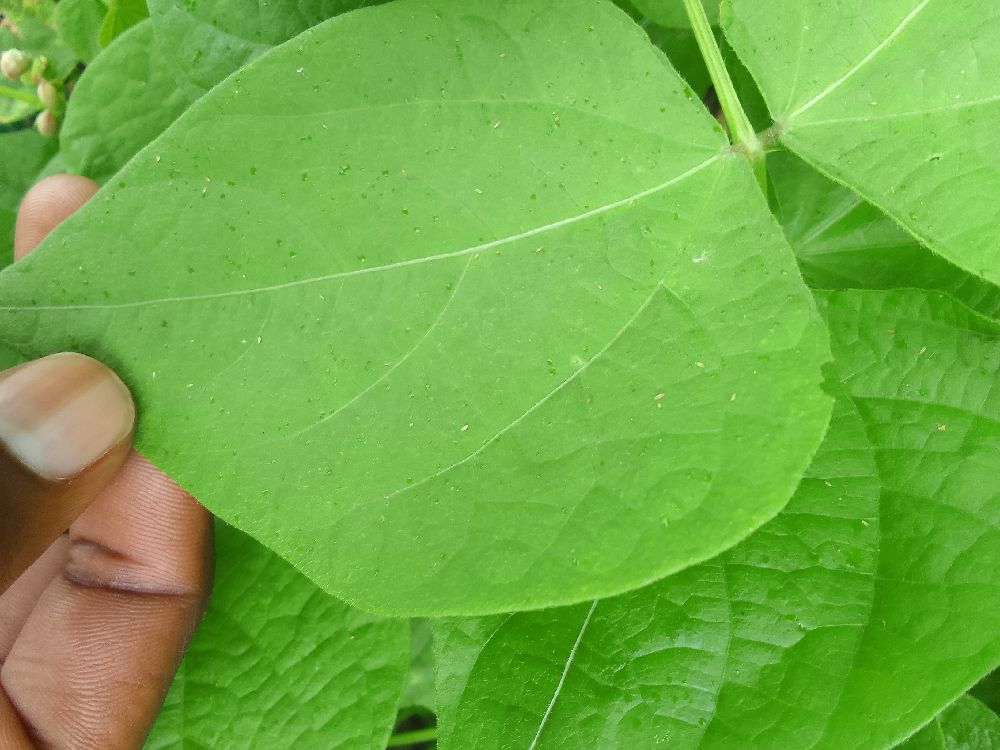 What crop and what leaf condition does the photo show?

common bean, healthy
